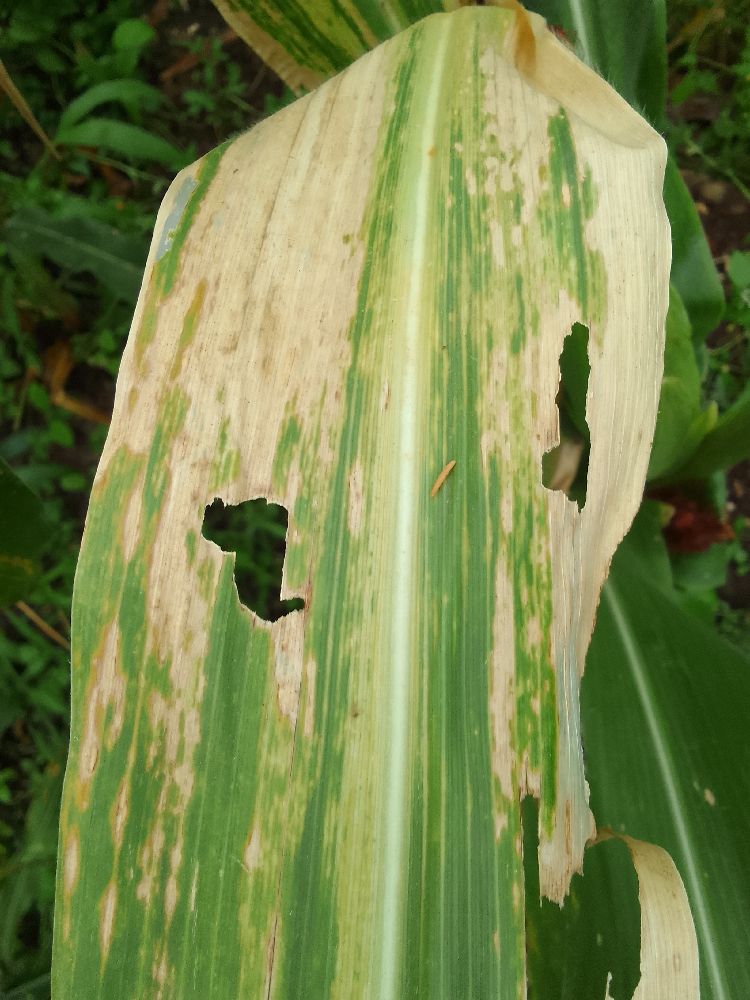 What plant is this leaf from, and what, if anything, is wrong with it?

maize, maize lethal necrosis
